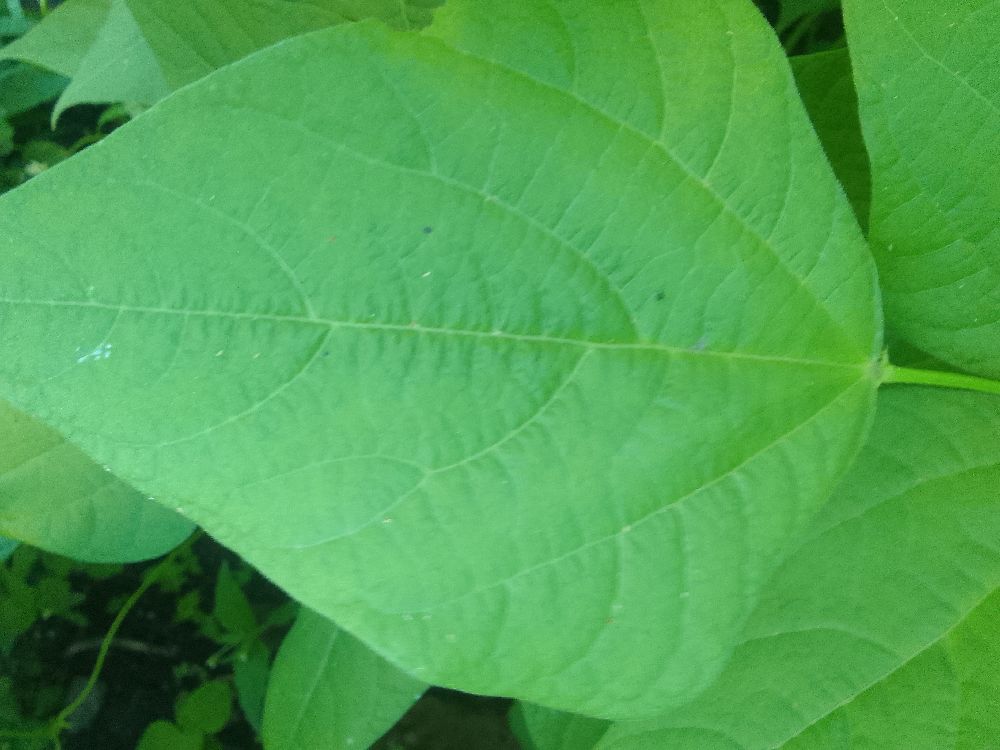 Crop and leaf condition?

common bean, healthy
